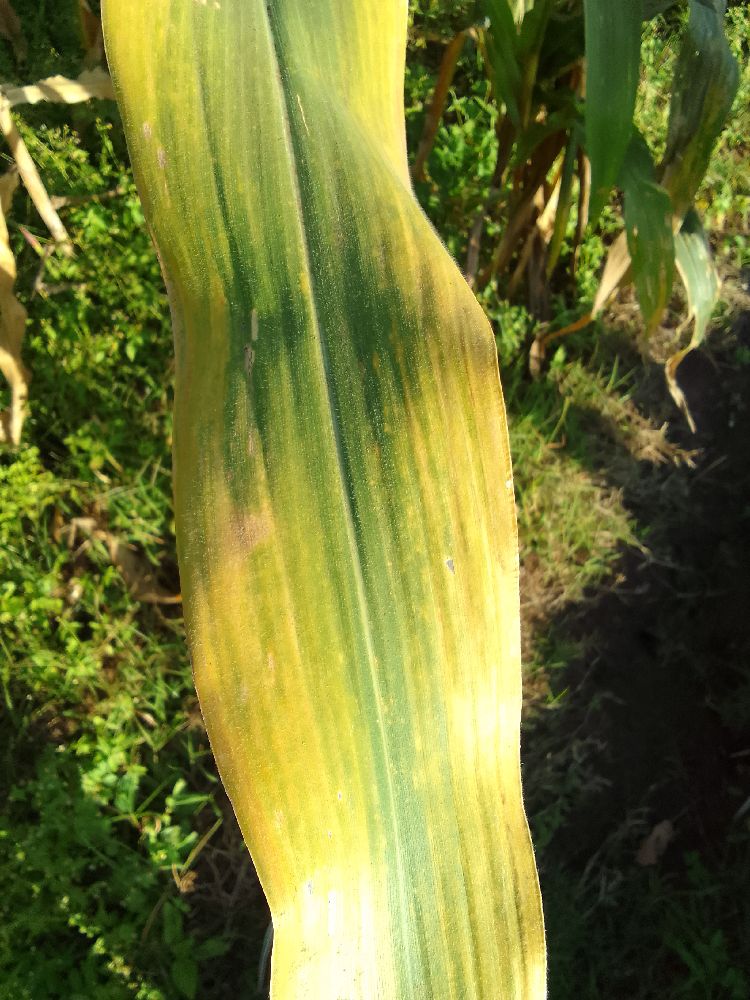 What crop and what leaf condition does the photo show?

maize, maize lethal necrosis
